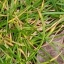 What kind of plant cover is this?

grass
